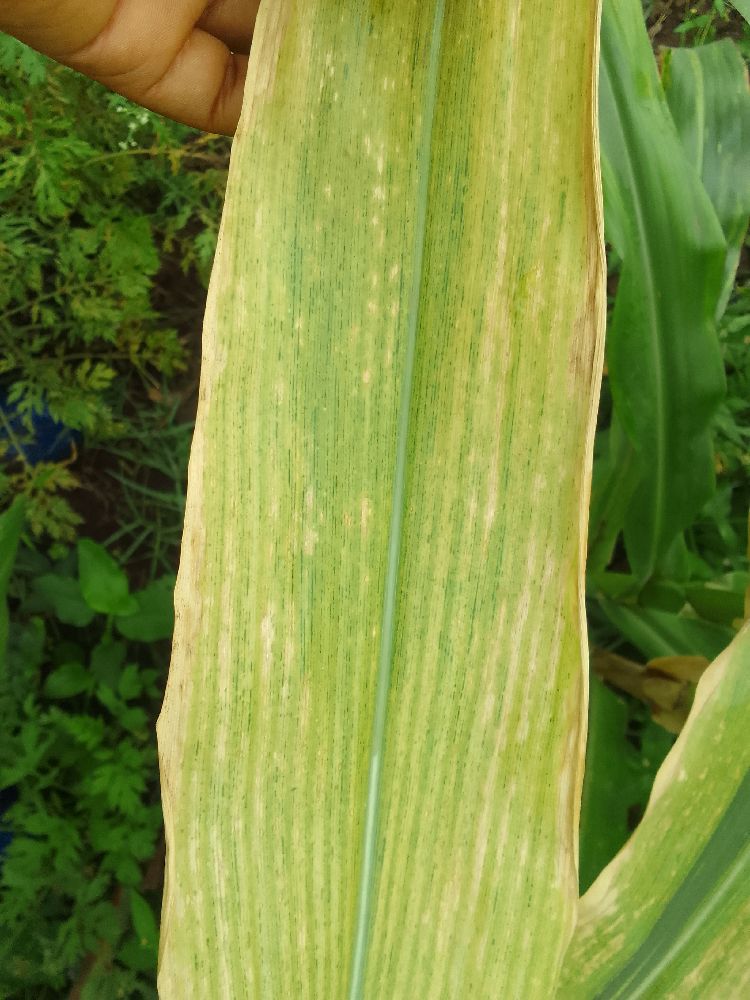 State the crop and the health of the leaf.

maize, maize lethal necrosis
